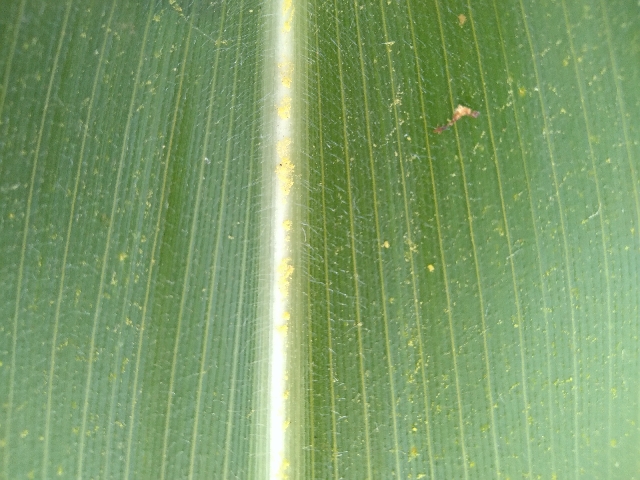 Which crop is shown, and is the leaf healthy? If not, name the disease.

maize, healthy
